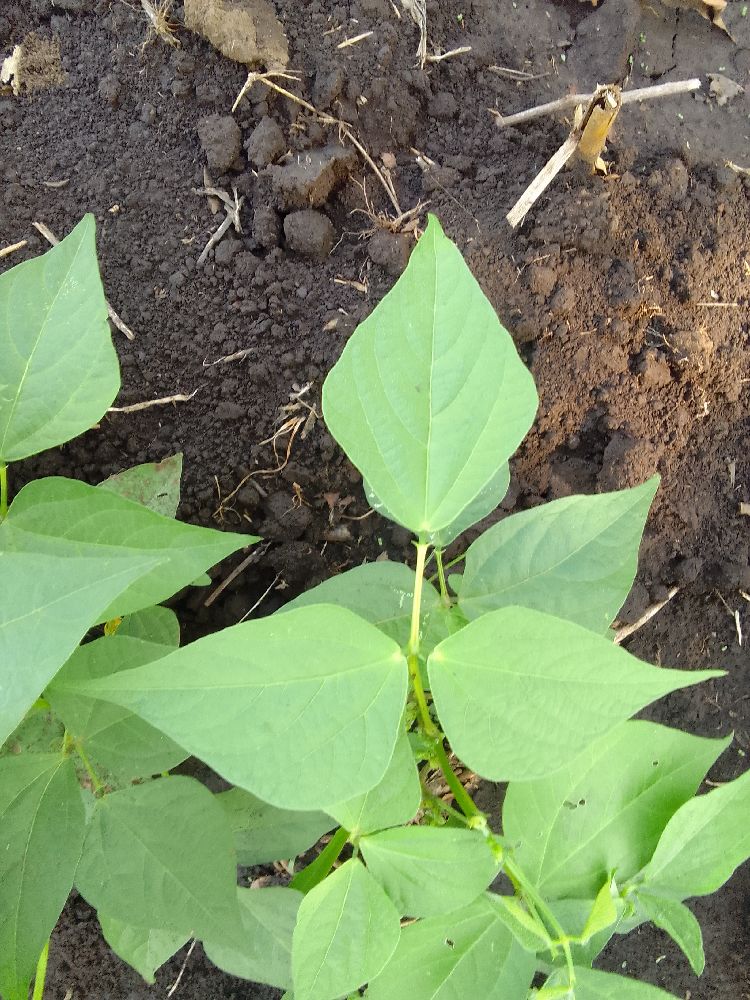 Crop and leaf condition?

common bean, healthy
